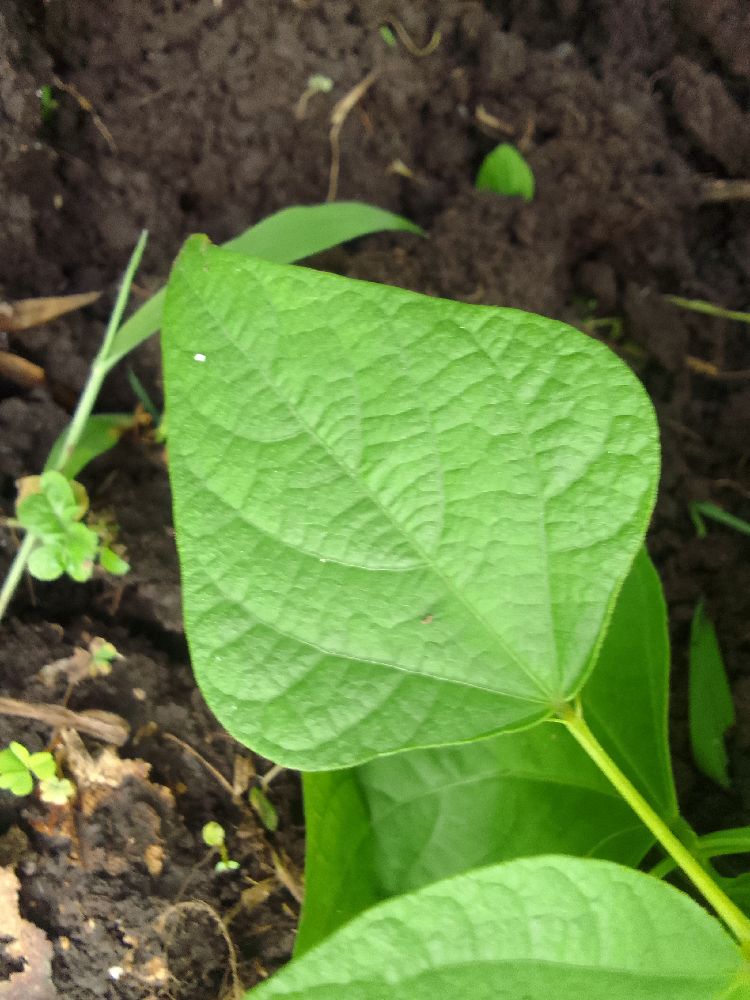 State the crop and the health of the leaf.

common bean, healthy
